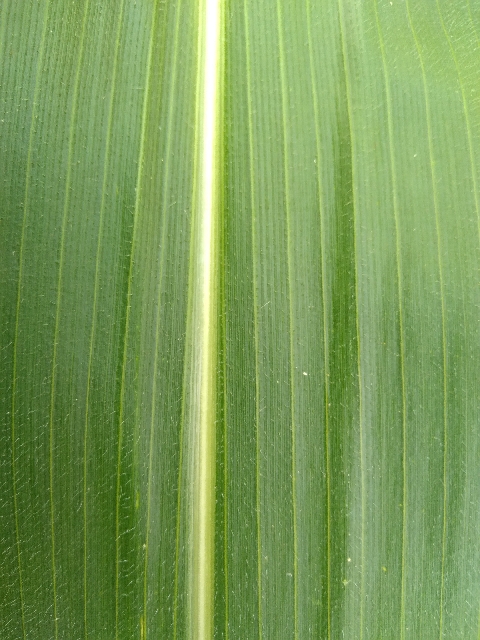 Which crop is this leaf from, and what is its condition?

maize, healthy
